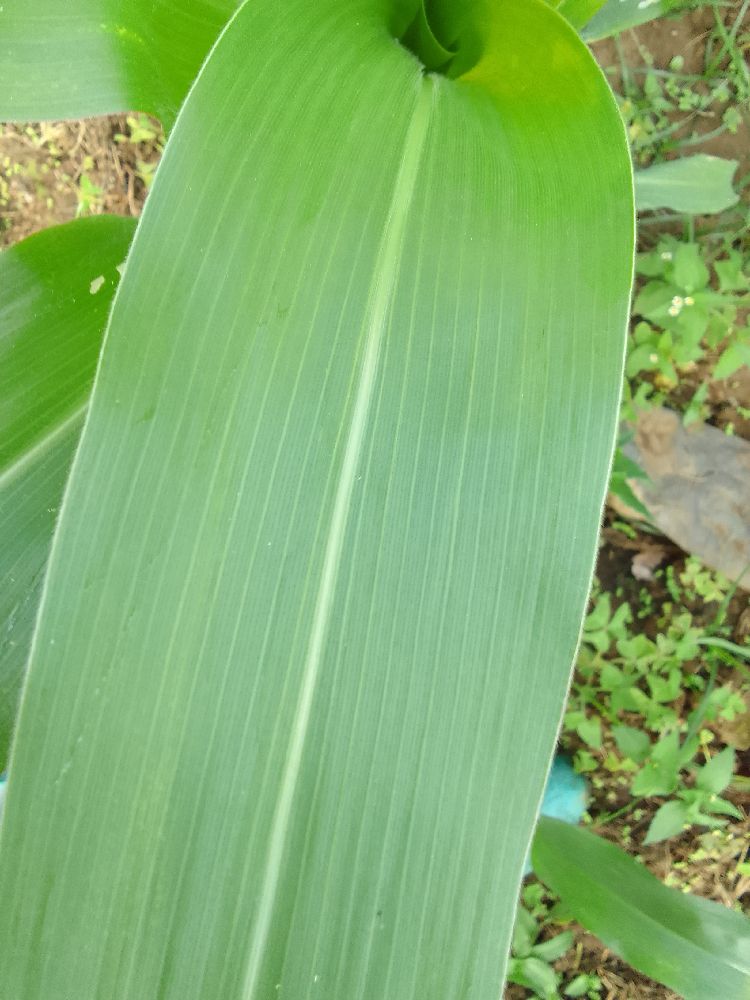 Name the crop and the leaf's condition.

maize, healthy
